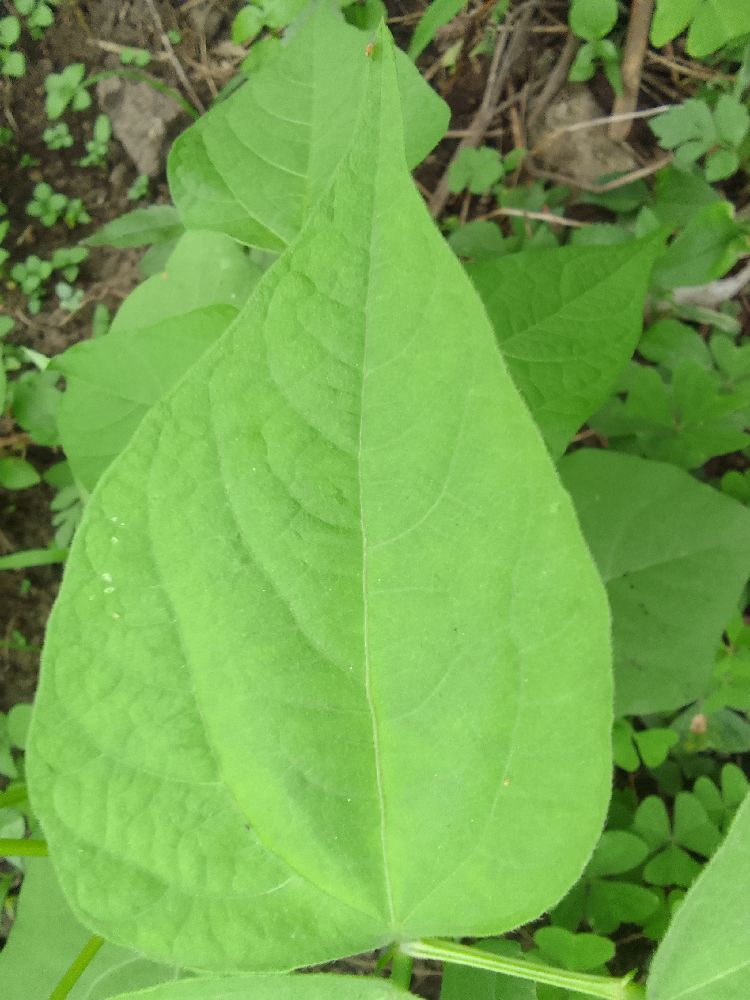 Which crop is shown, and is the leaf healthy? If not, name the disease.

common bean, healthy
